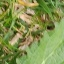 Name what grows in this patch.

structured weed
